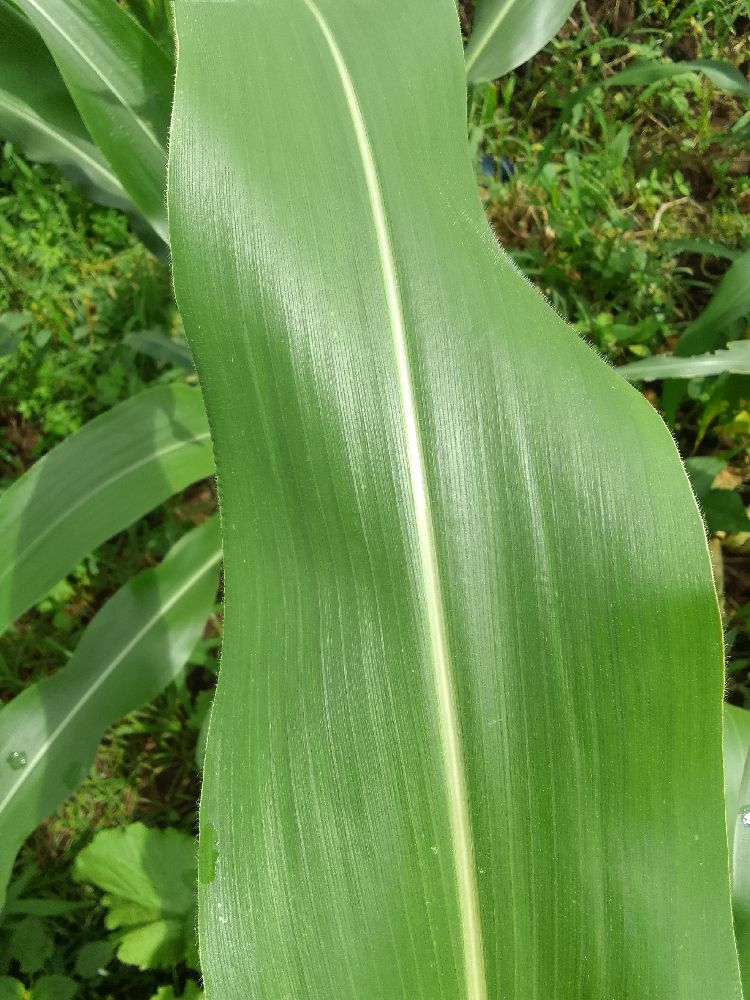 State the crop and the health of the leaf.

maize, healthy
